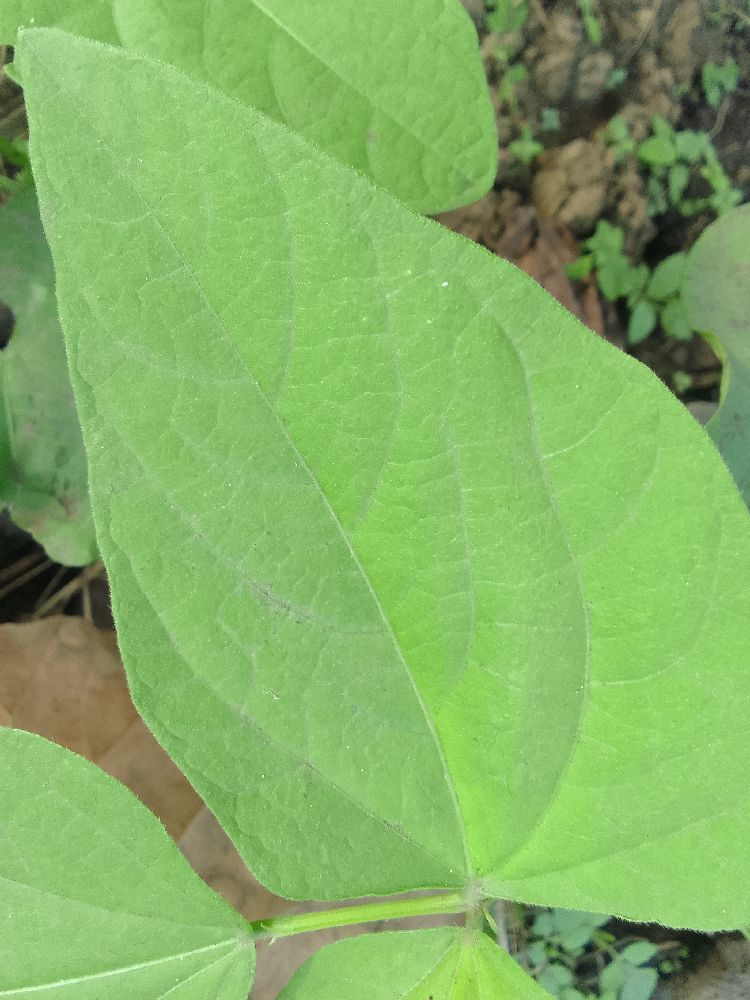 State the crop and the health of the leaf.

common bean, healthy
